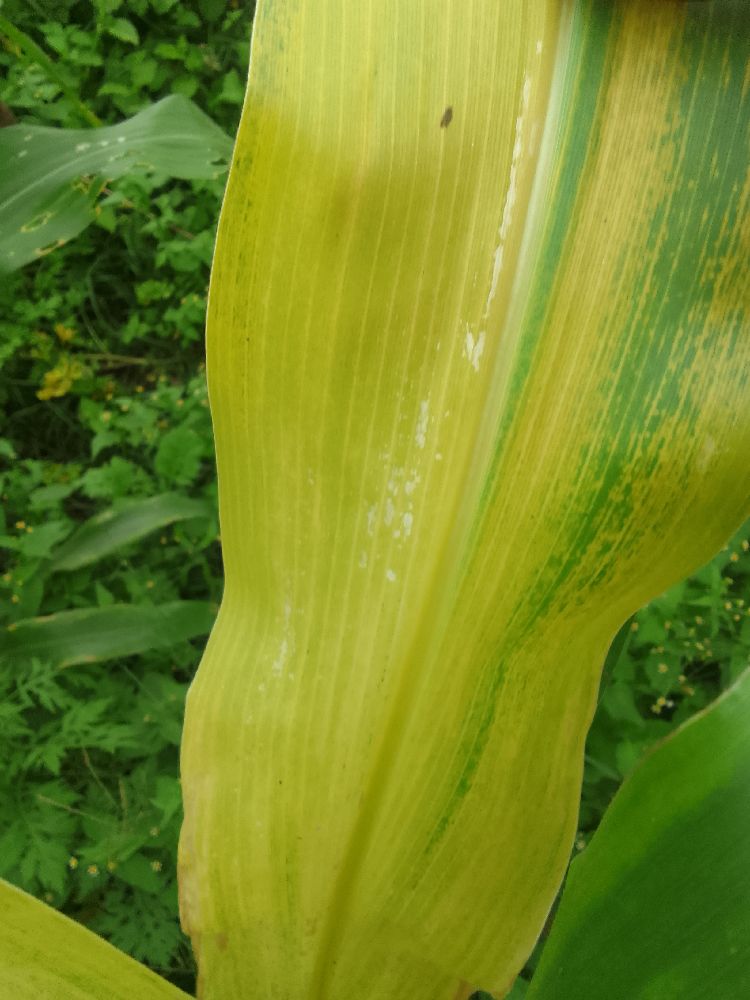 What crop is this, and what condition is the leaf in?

maize, maize lethal necrosis
